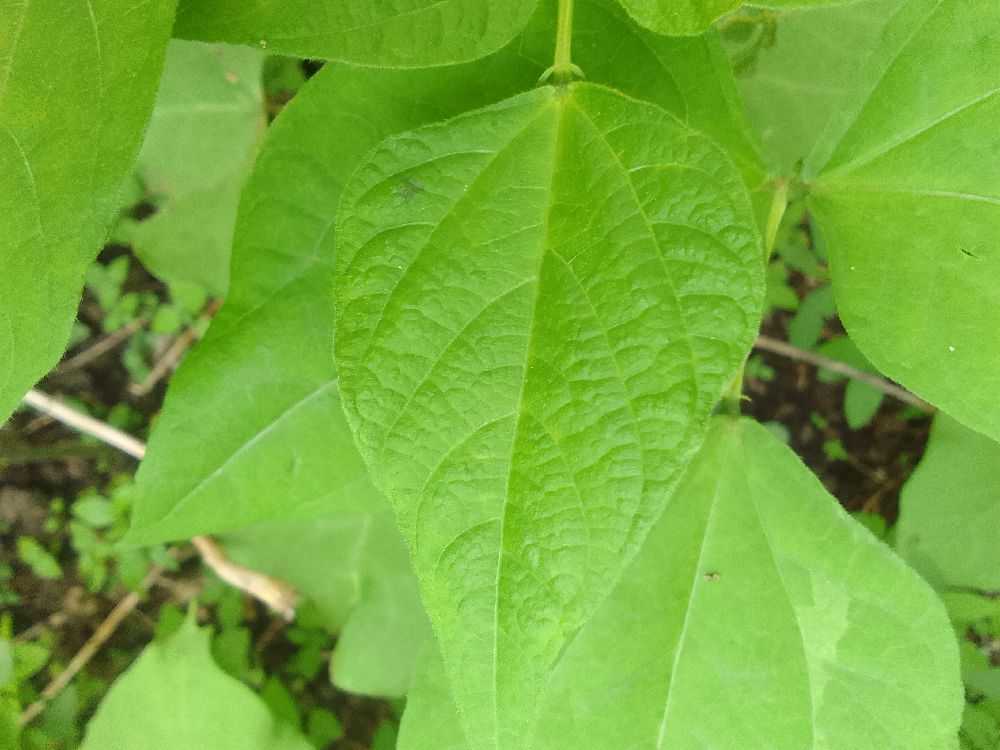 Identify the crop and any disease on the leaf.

common bean, healthy
